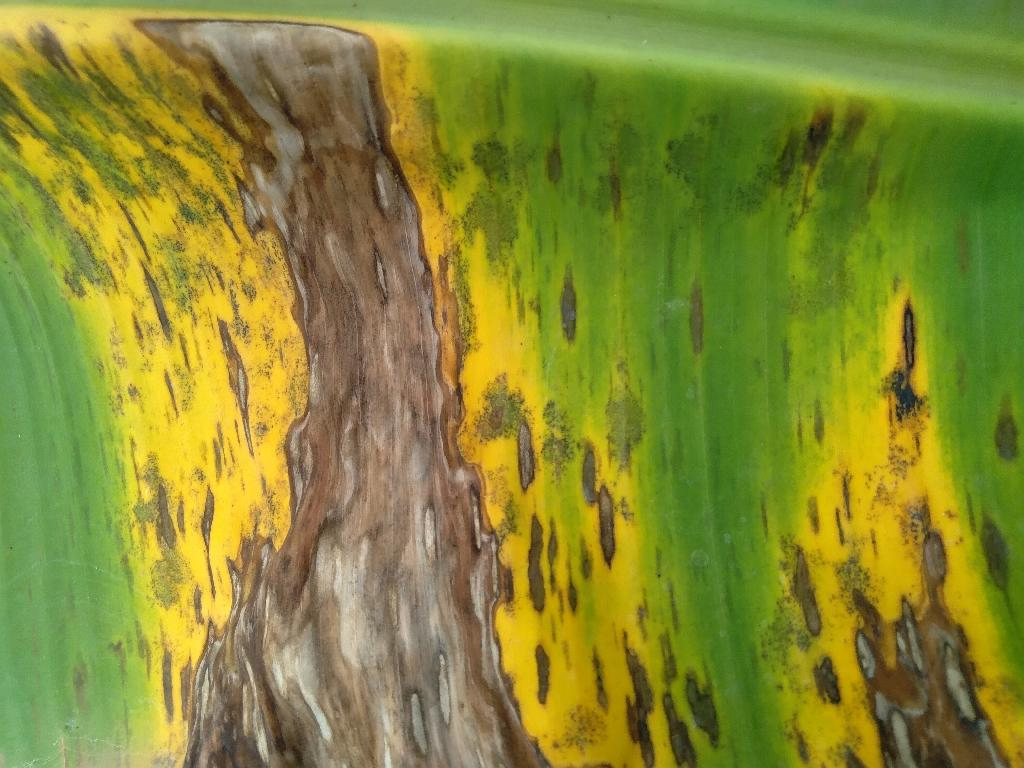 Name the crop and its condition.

banana, black sigatoka
